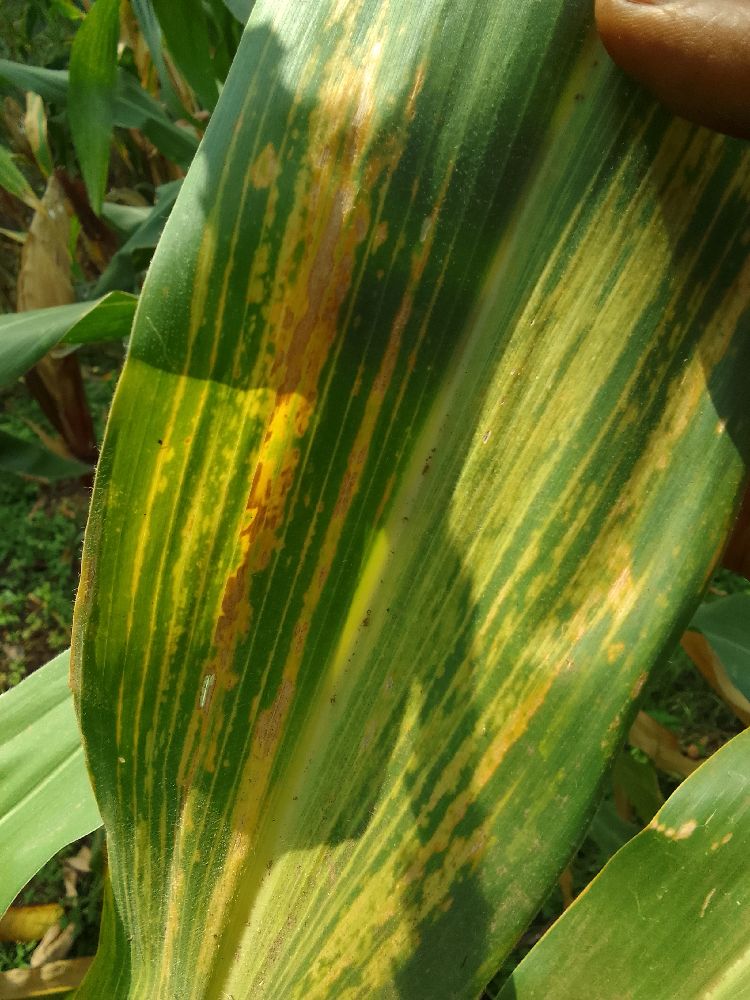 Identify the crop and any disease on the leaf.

maize, maize lethal necrosis
